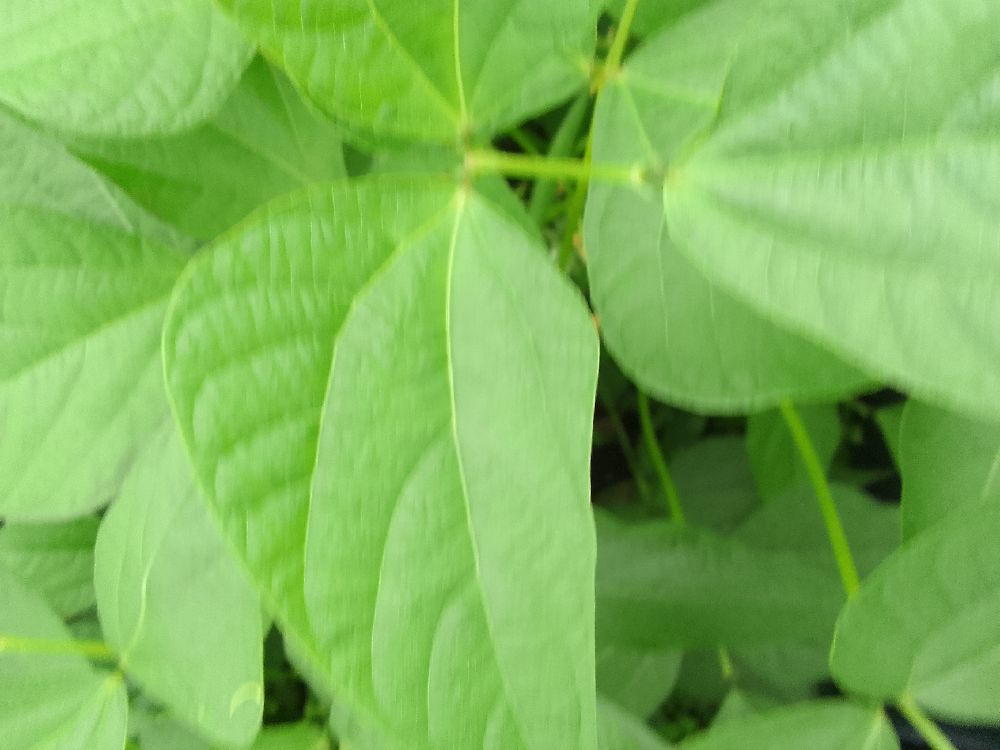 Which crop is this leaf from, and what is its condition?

common bean, healthy
